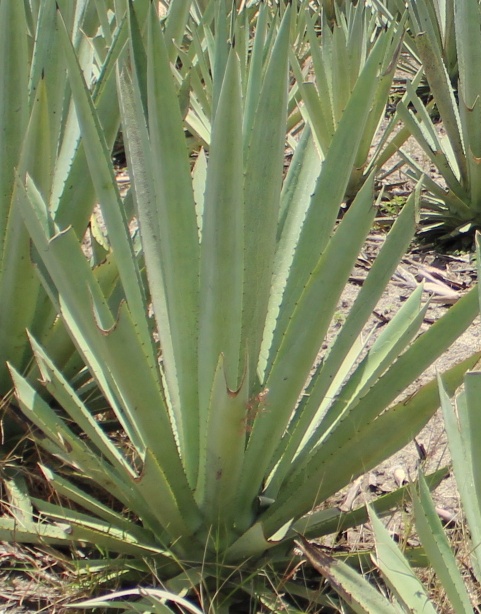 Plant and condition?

agave, yellow
